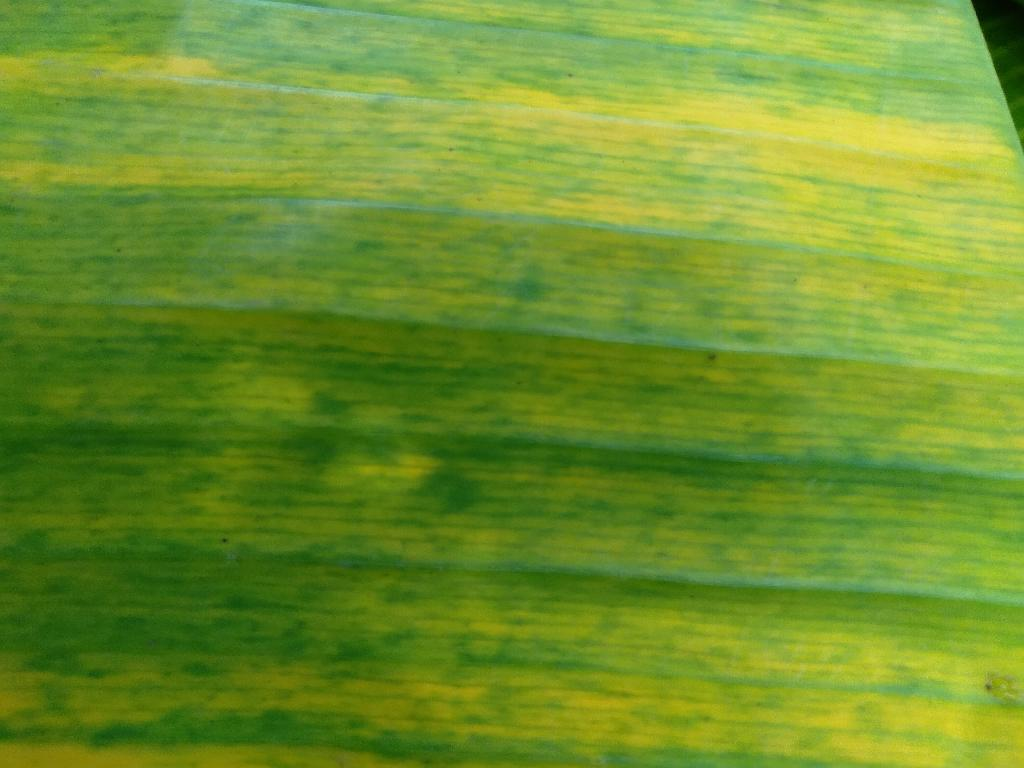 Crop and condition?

banana, fusarium wilt race 1
